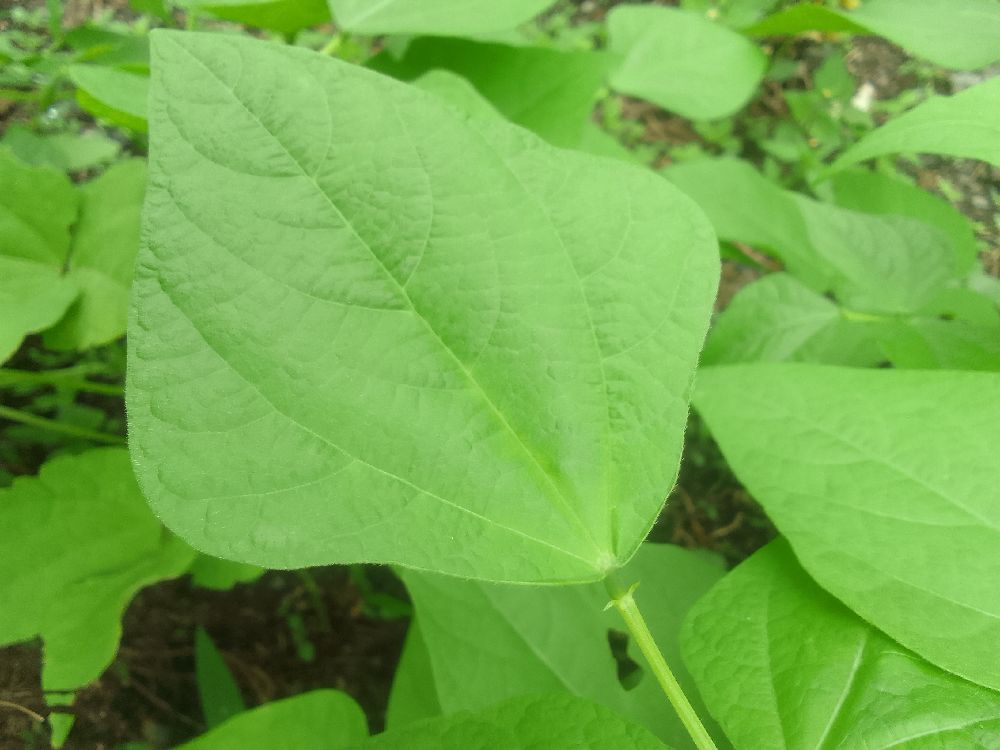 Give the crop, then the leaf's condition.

common bean, healthy
